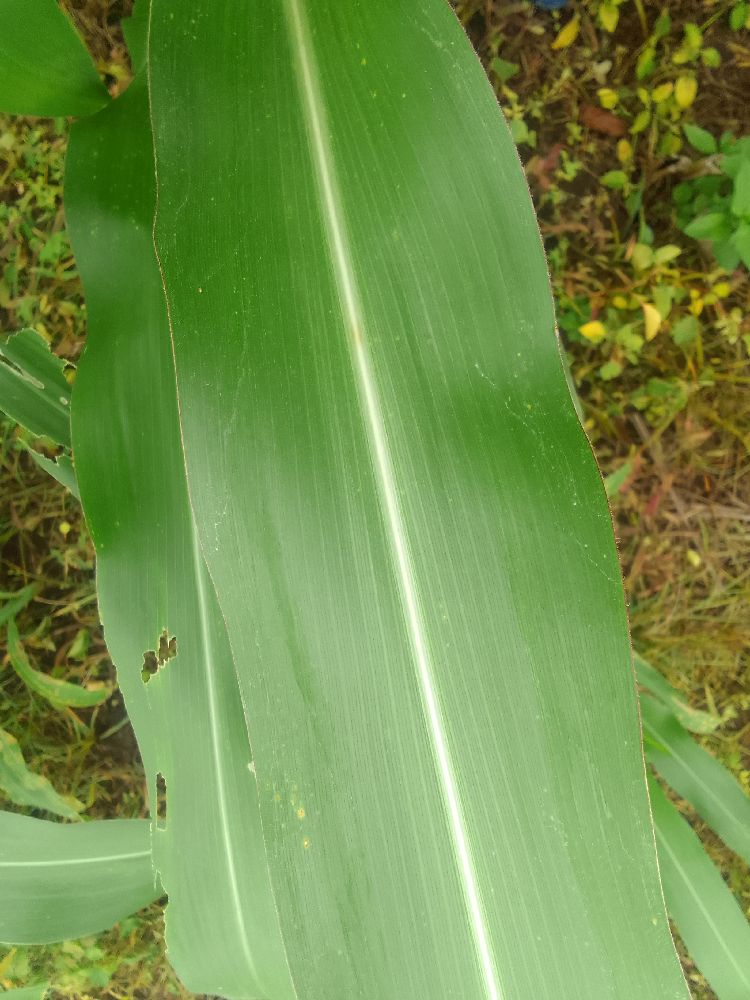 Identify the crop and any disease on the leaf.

maize, healthy
